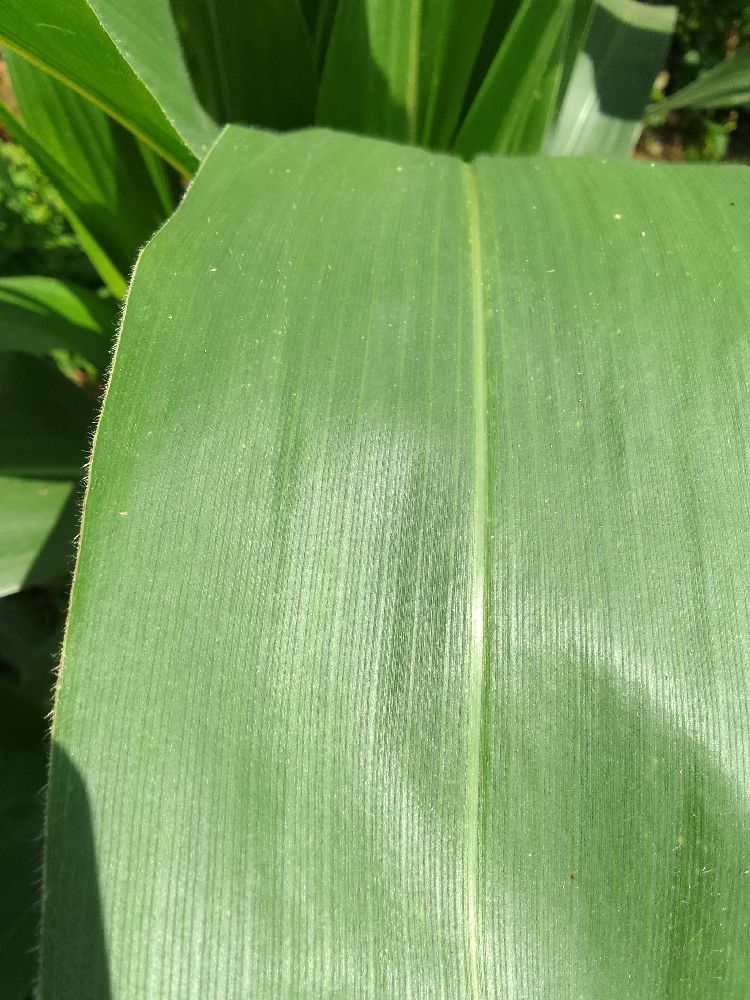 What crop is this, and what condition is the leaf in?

maize, healthy
